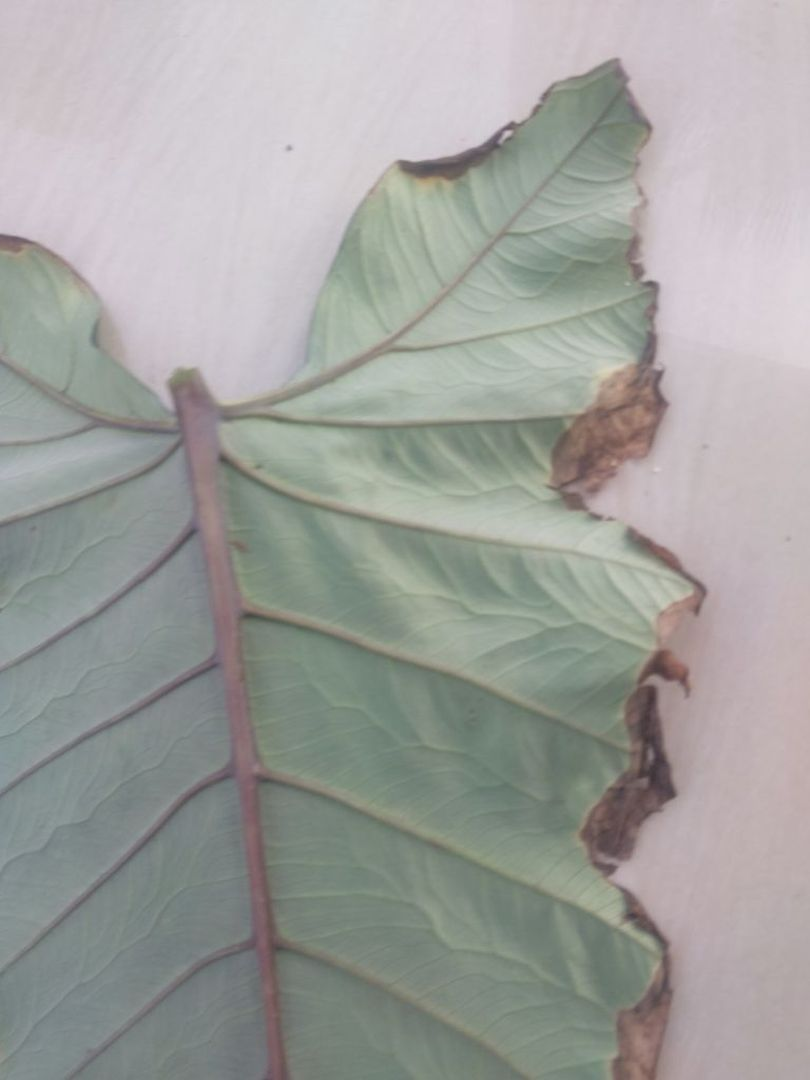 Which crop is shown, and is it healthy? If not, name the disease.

taro, leaf blight
